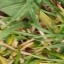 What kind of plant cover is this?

grass
